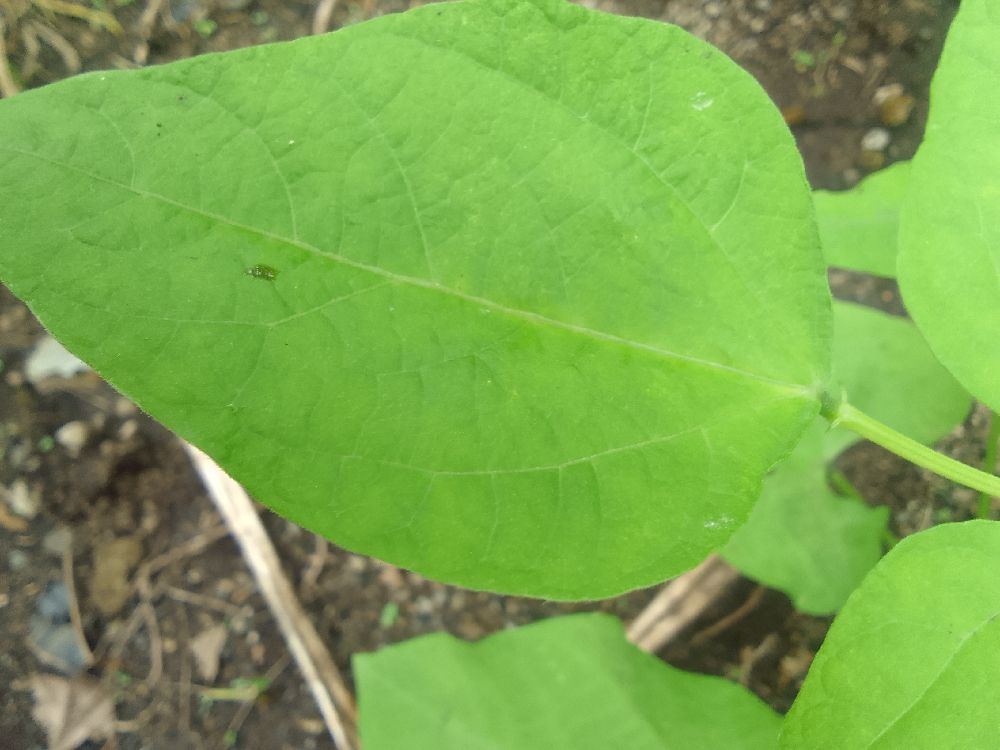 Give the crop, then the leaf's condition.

common bean, healthy
